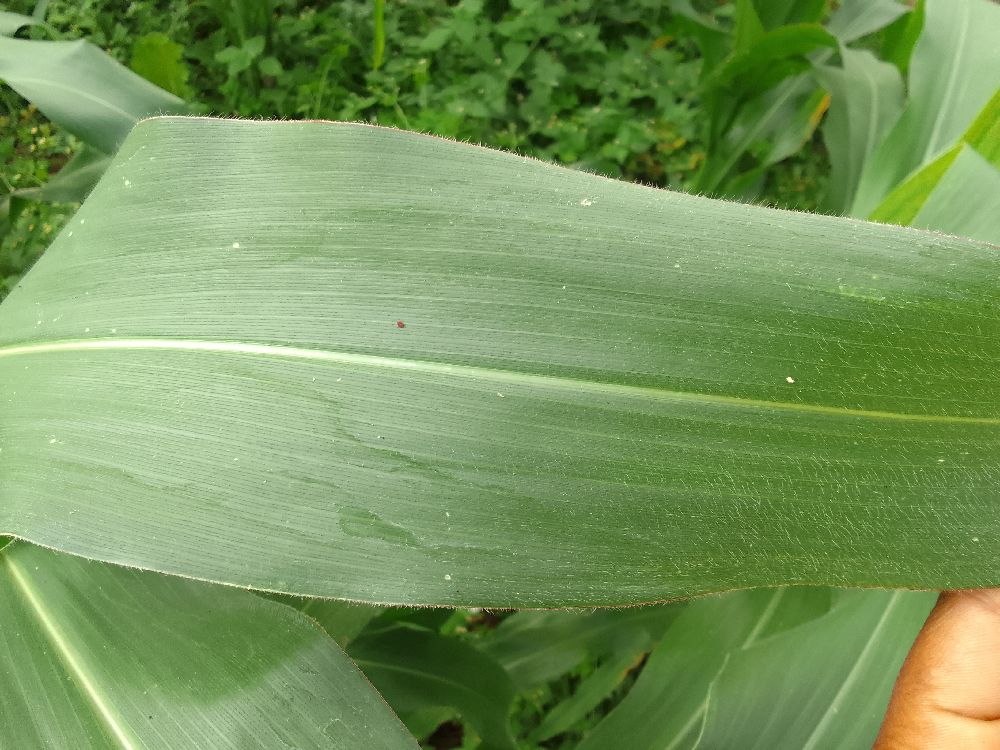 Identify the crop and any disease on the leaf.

maize, healthy
